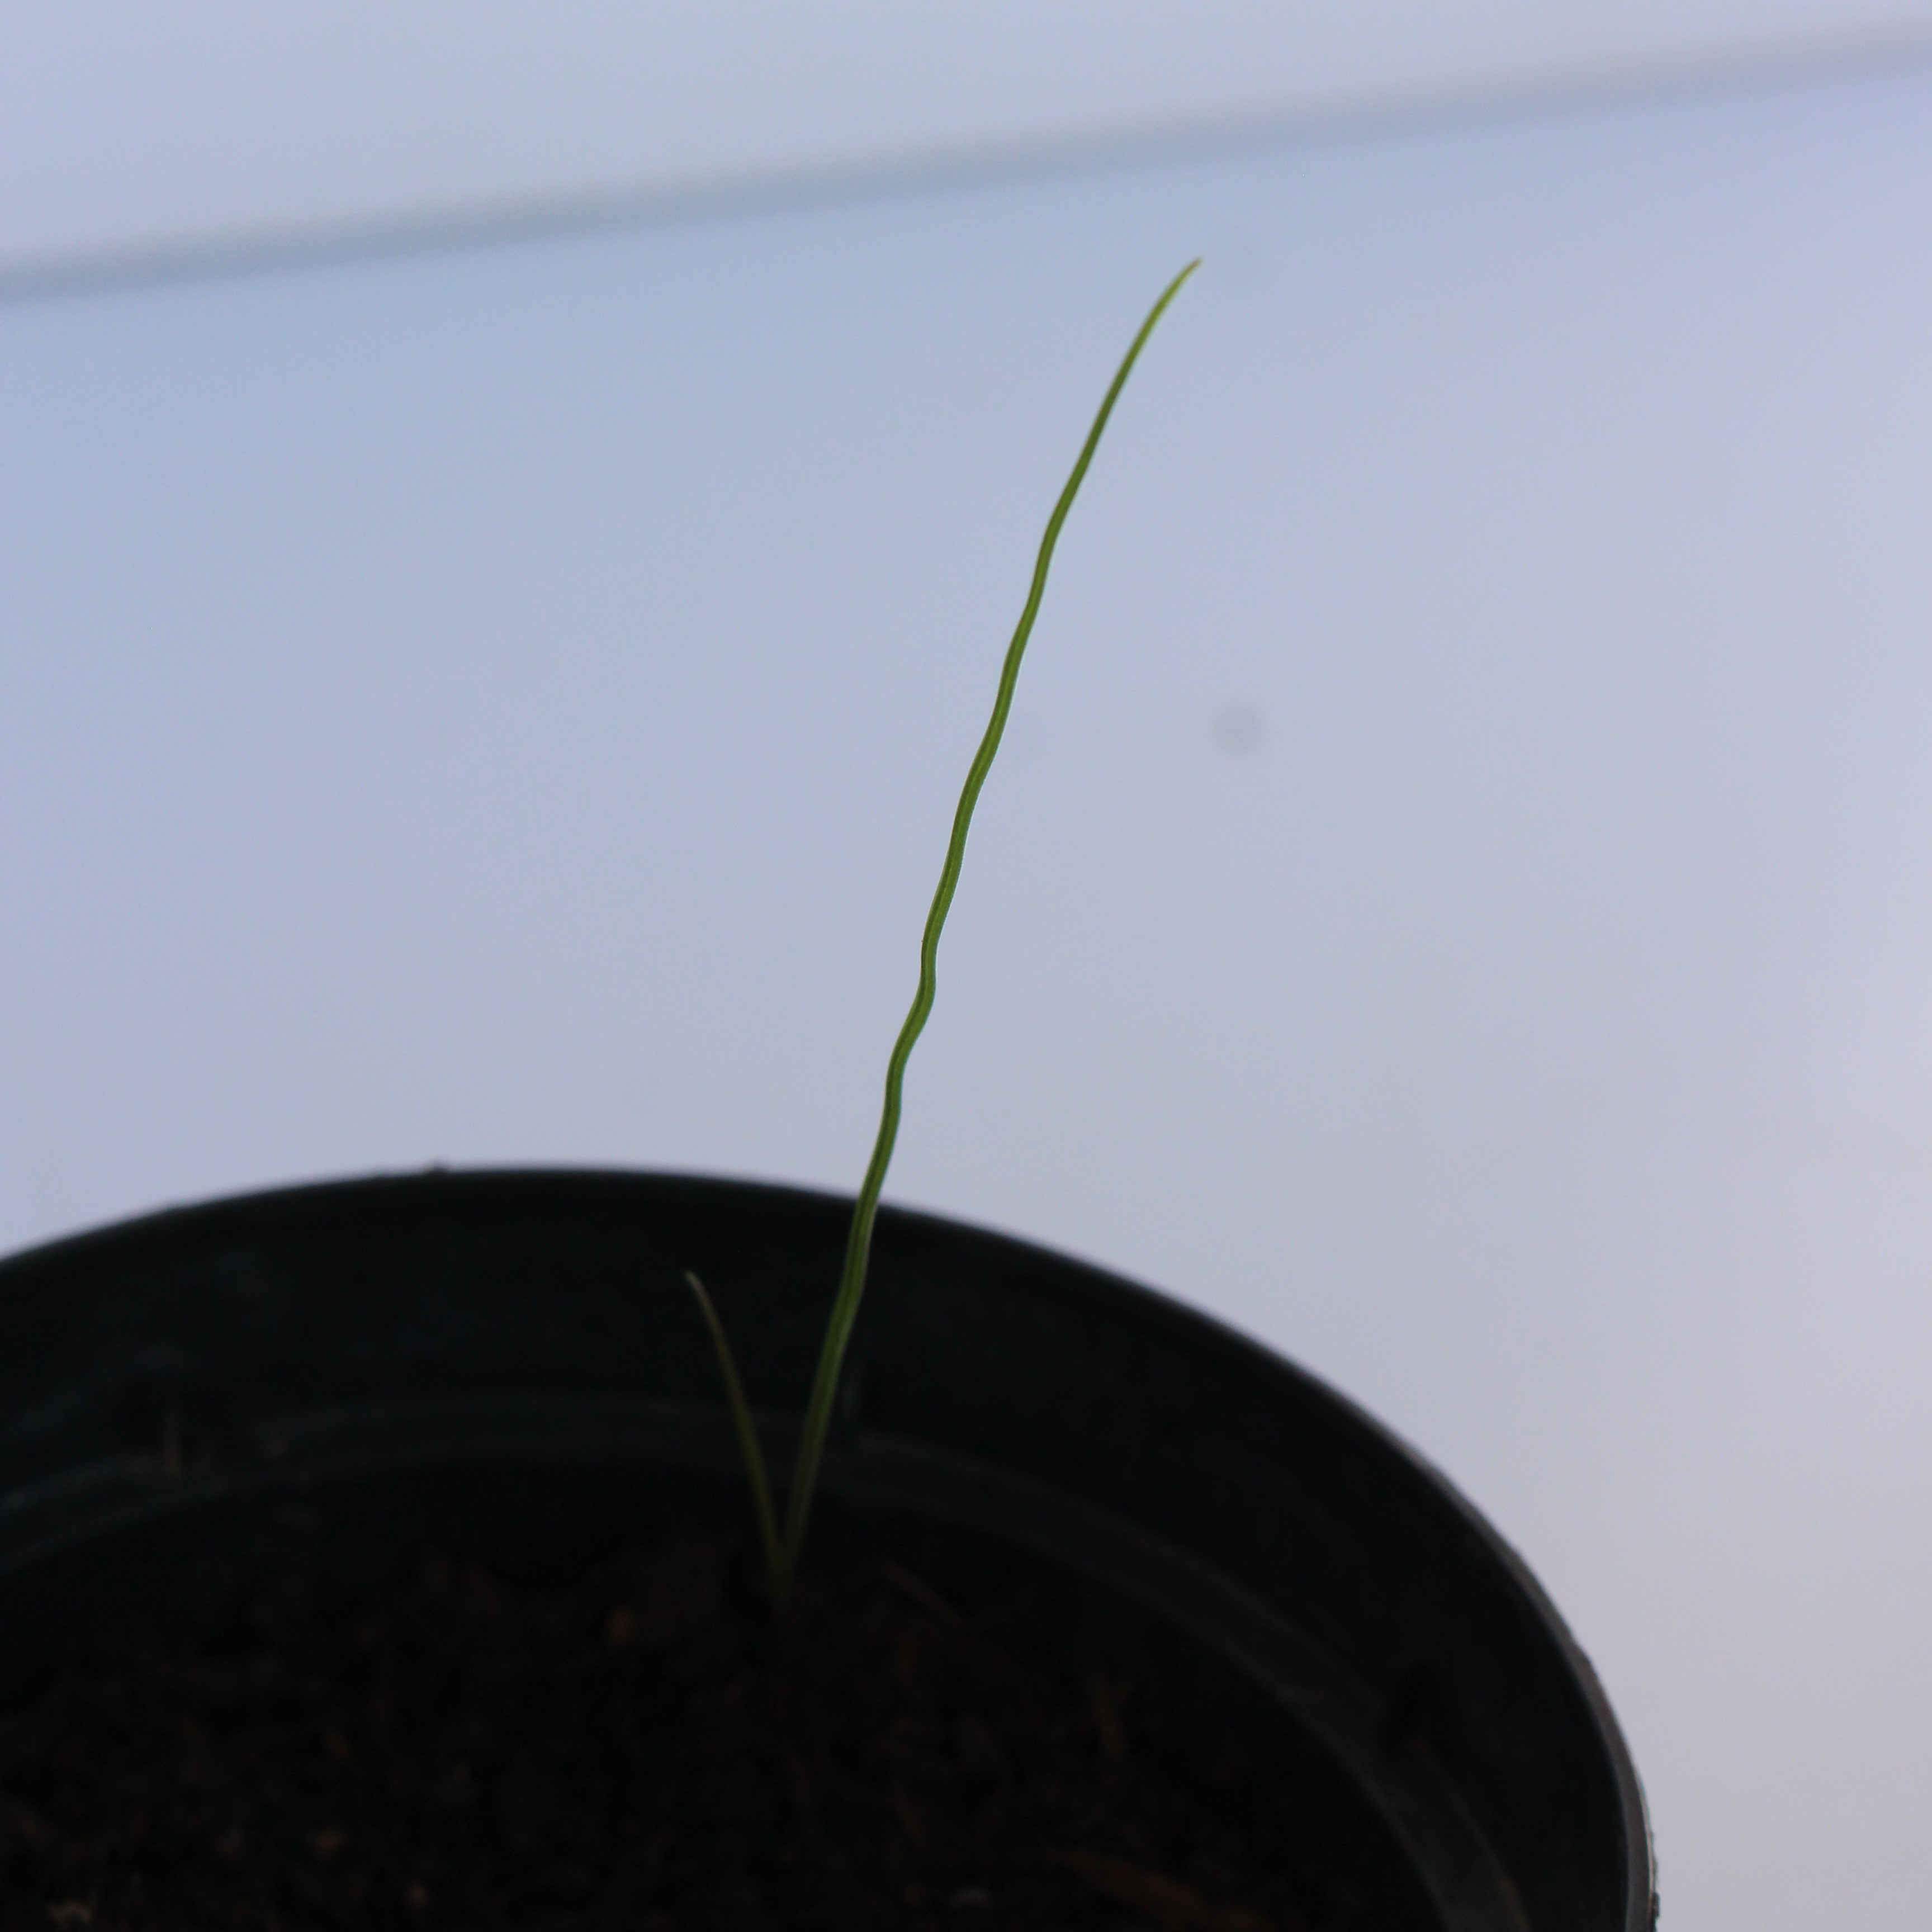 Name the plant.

Lolium multiflorum
